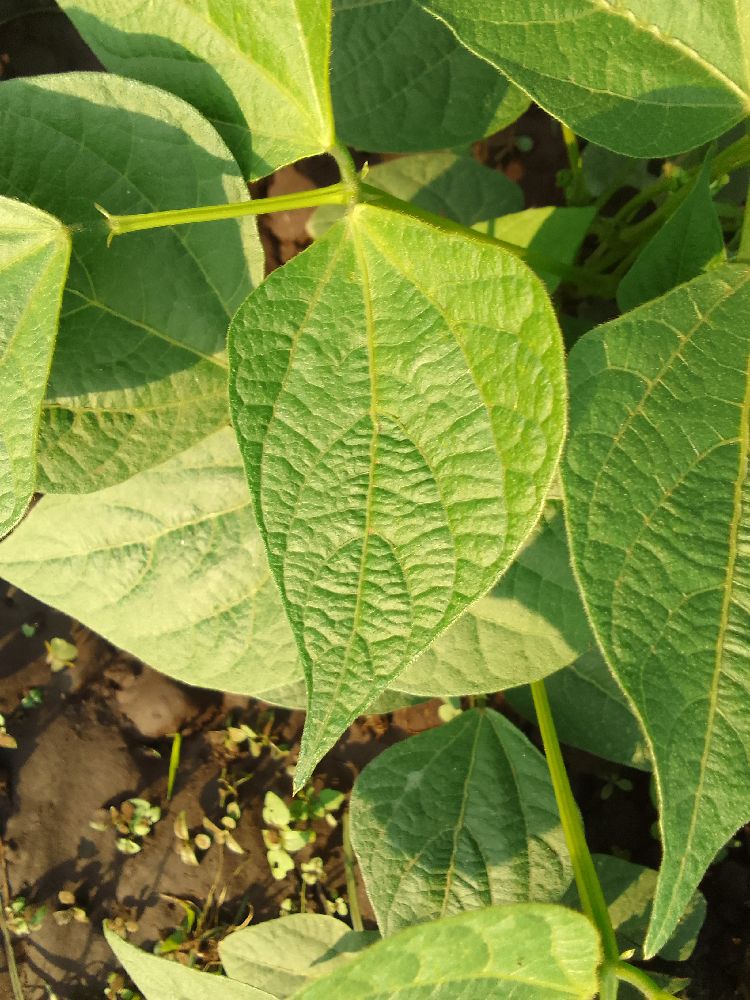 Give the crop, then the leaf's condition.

common bean, healthy
